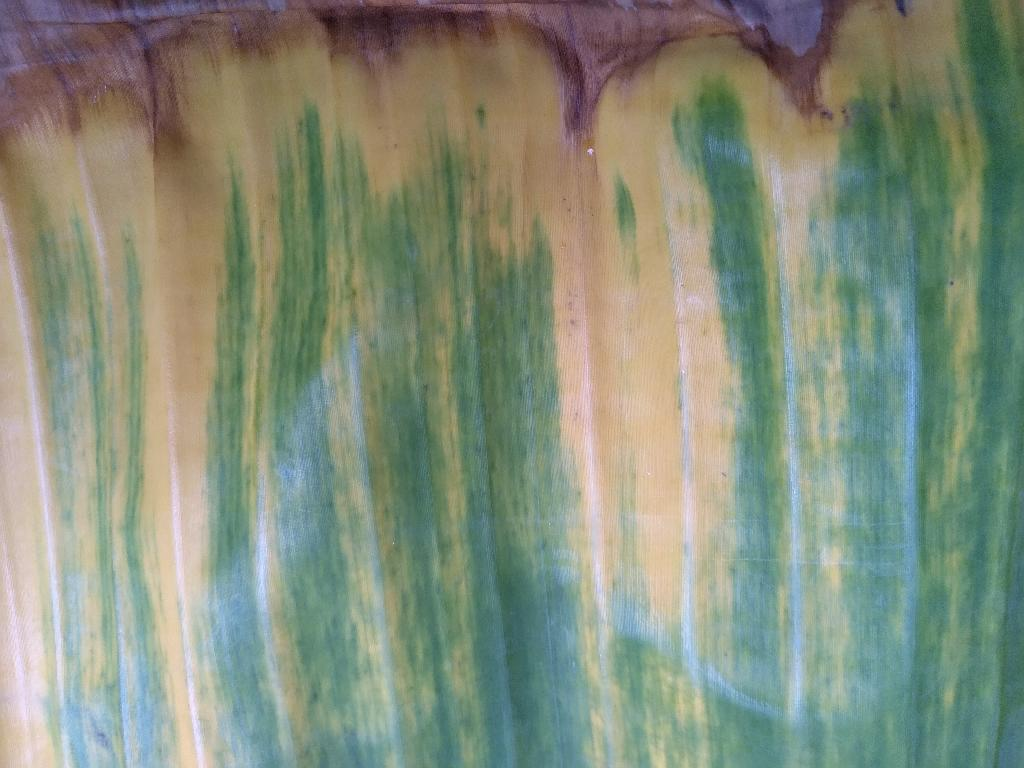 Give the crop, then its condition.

banana, fusarium wilt race 1
